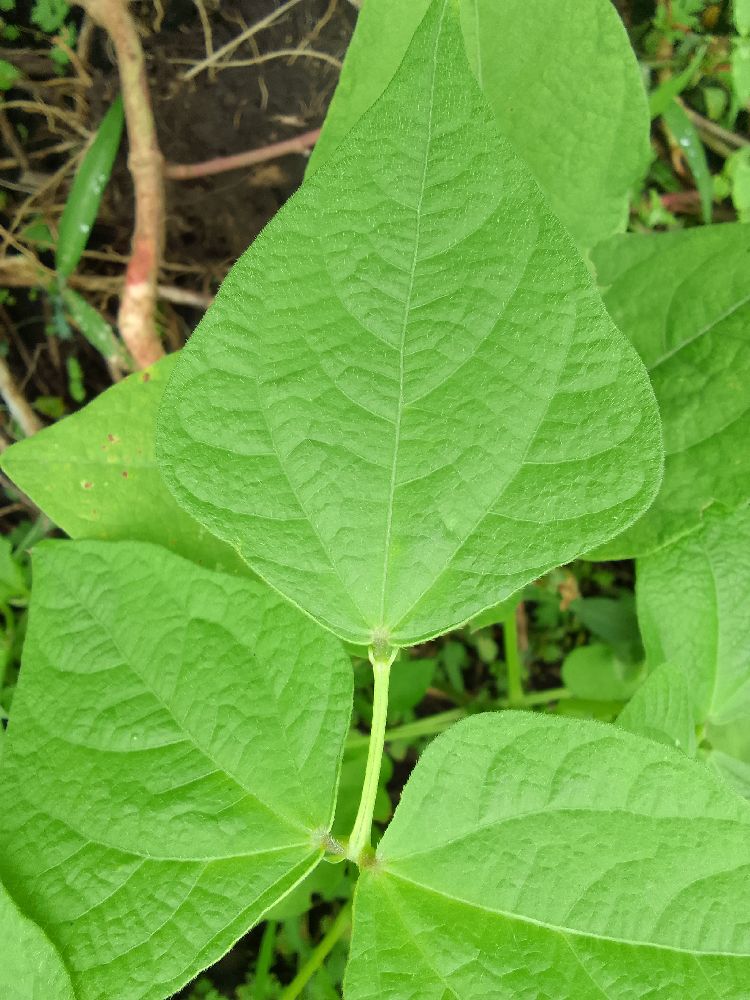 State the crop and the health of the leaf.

common bean, healthy
